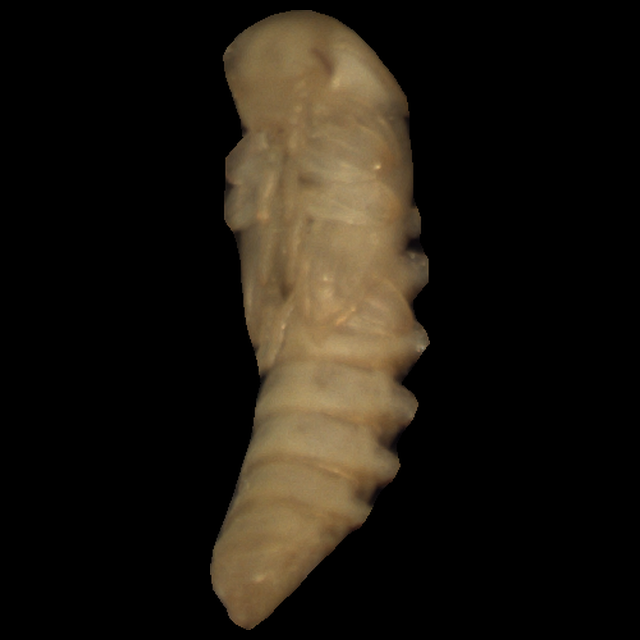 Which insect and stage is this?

mealworm pupa
